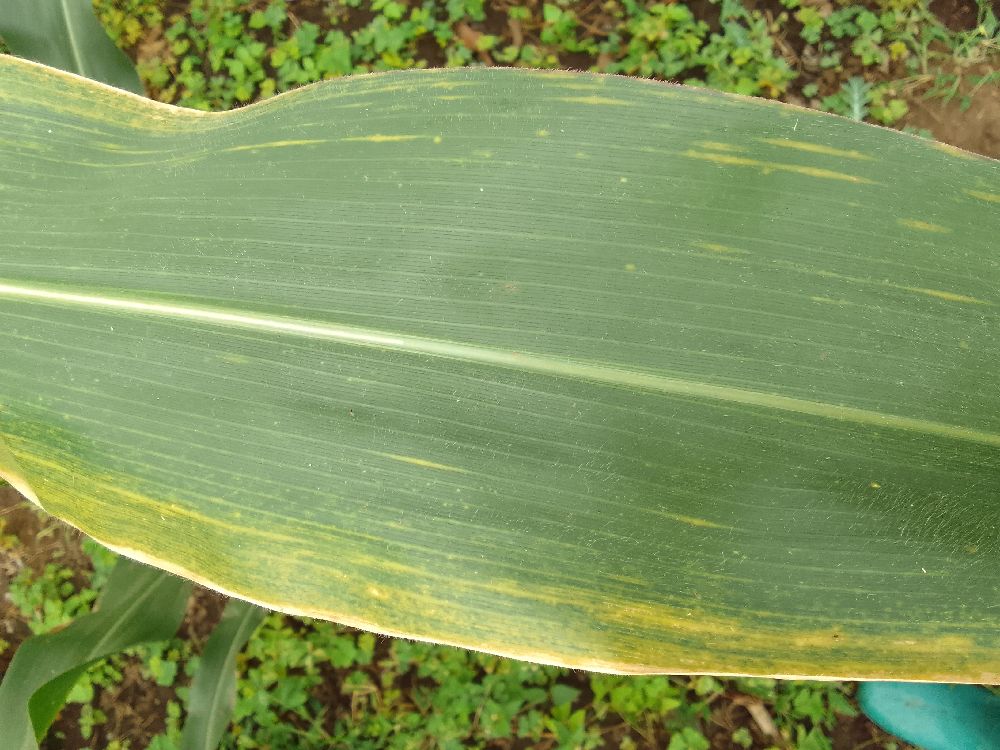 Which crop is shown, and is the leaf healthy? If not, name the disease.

maize, maize lethal necrosis
